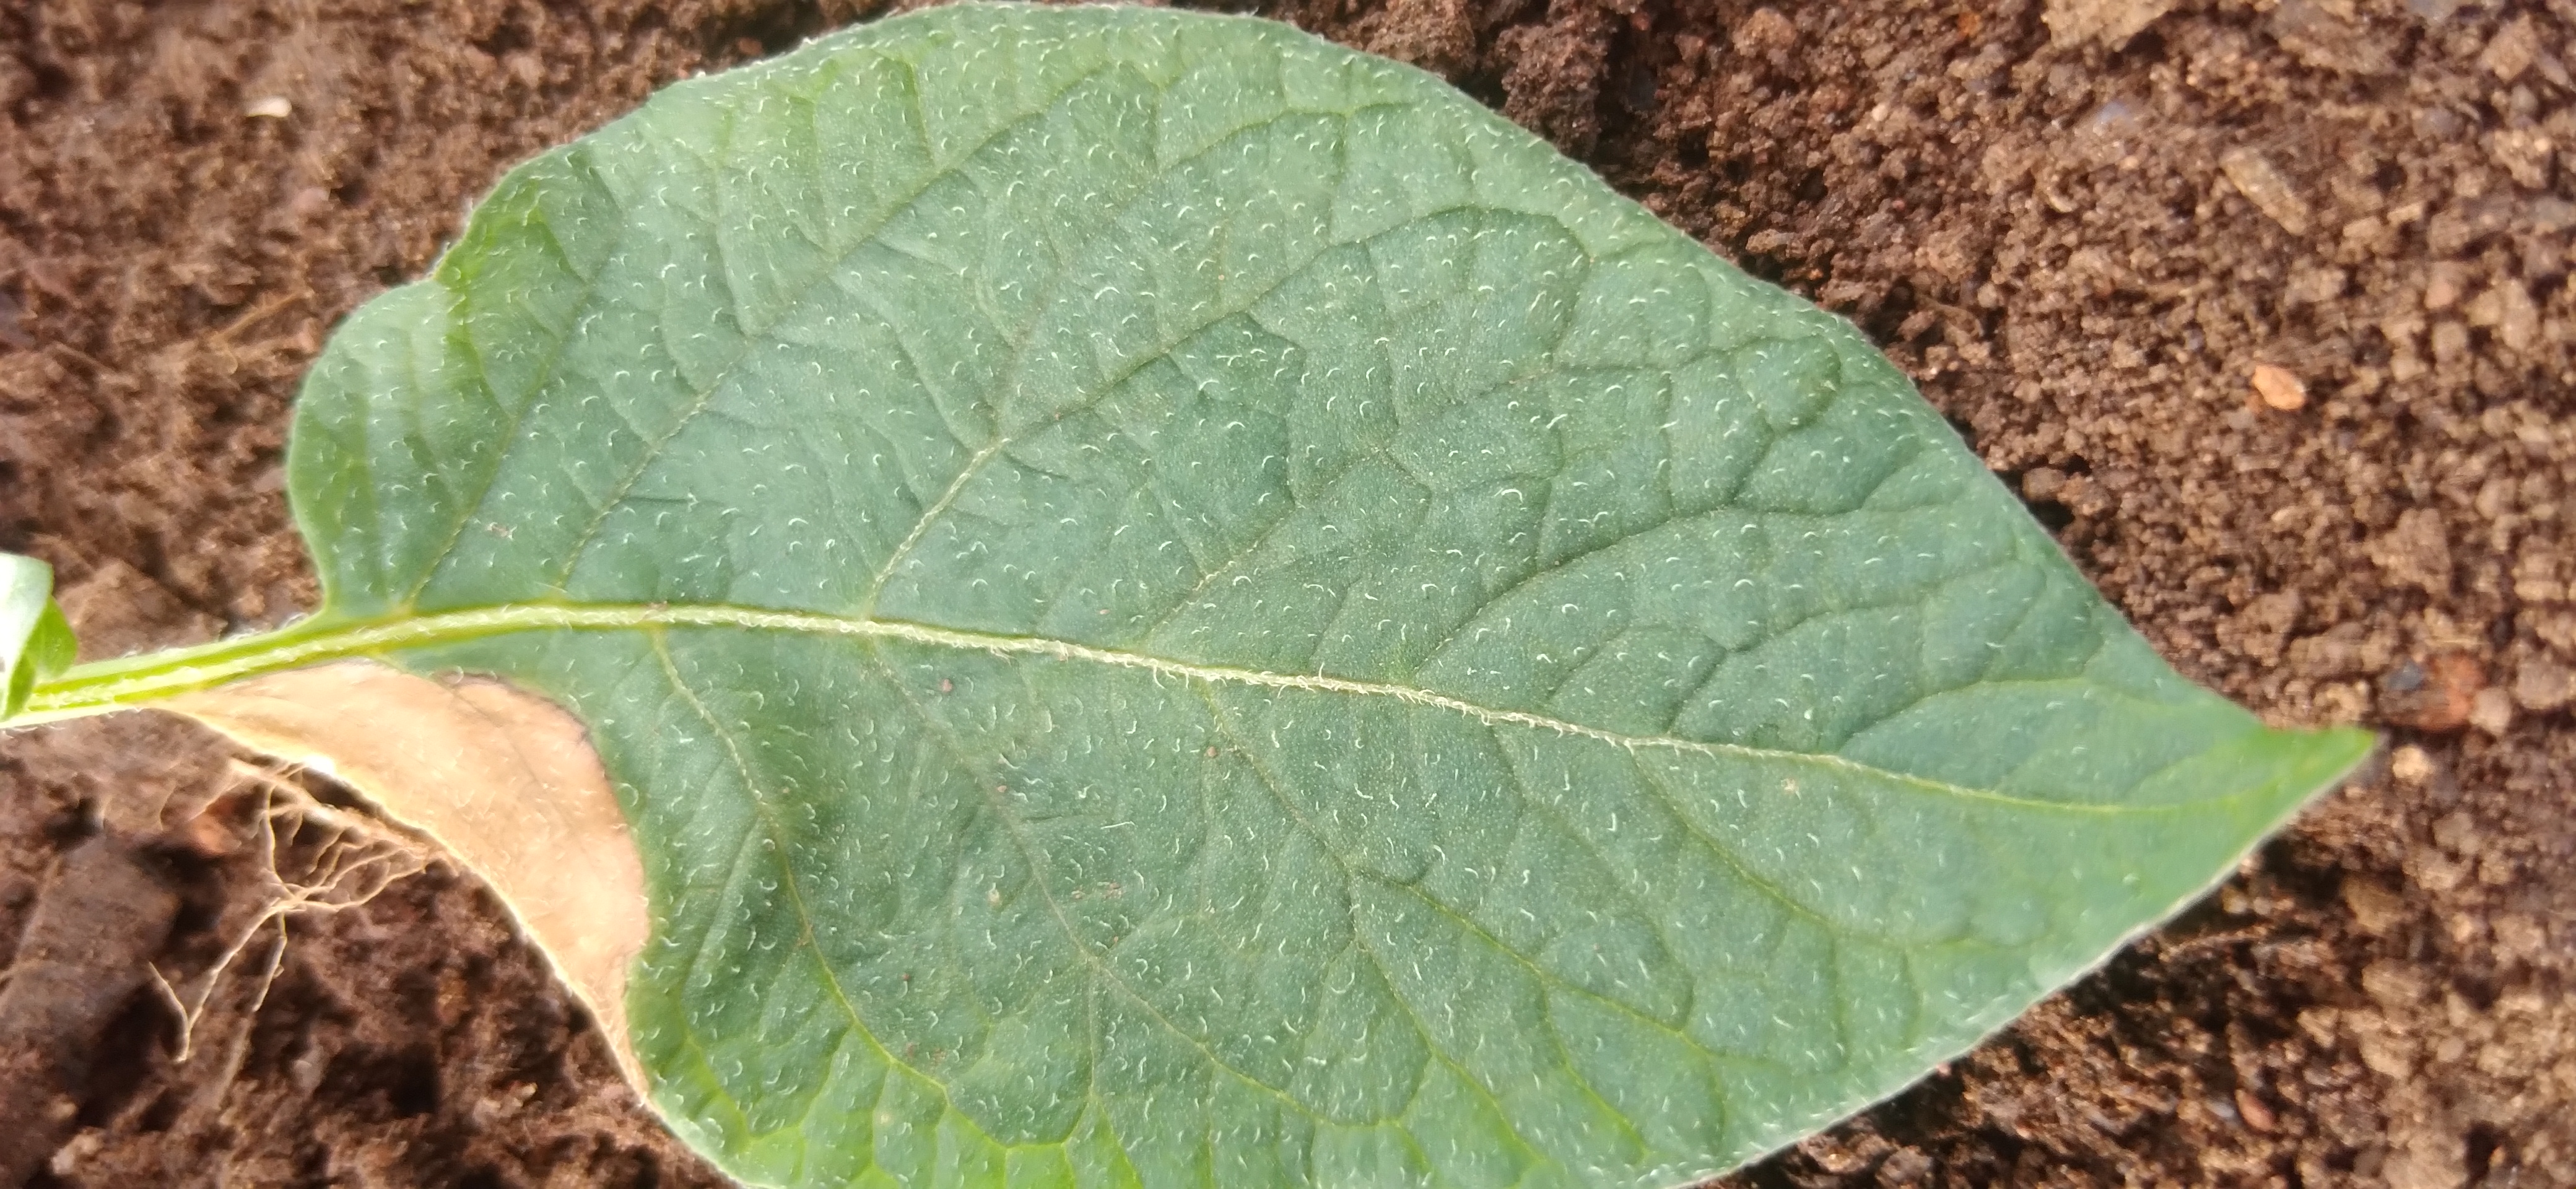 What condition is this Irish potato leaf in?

early blight
